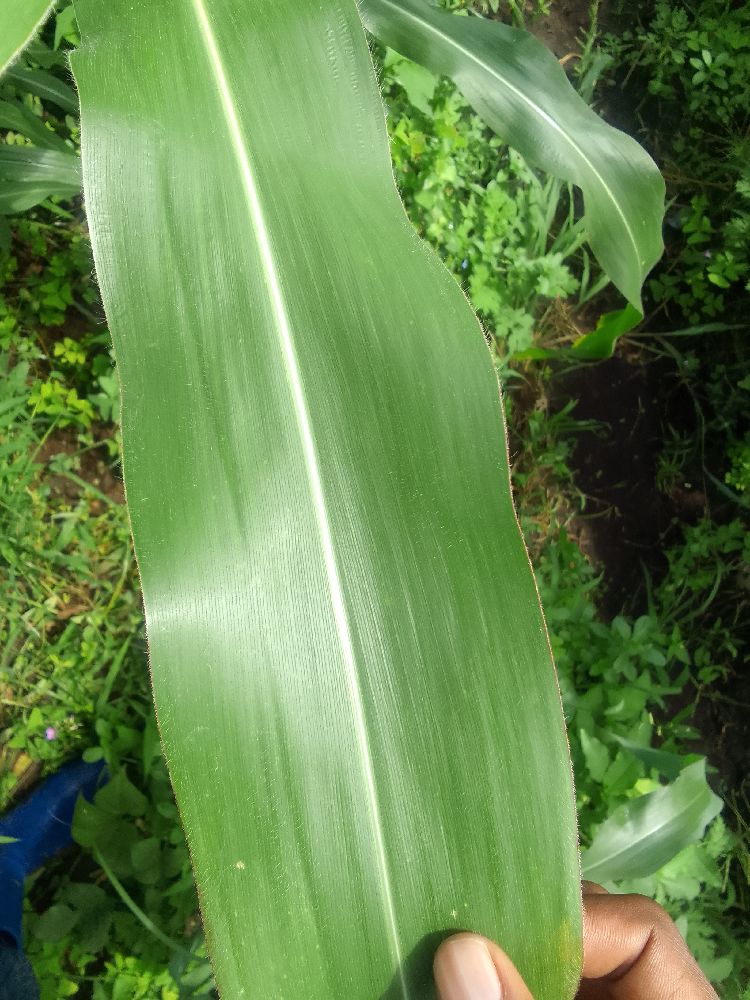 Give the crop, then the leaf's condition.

maize, healthy
